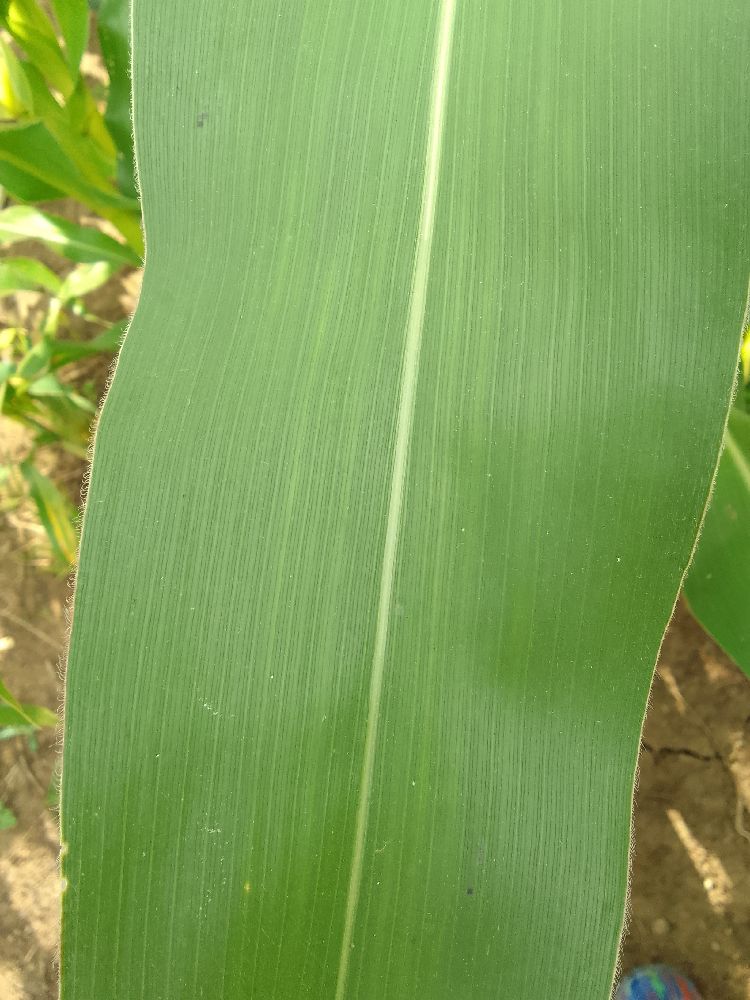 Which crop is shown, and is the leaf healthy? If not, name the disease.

maize, healthy
